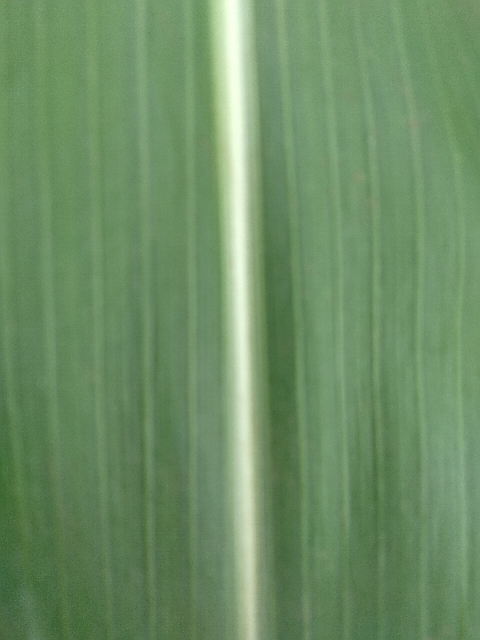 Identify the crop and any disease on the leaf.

maize, healthy
